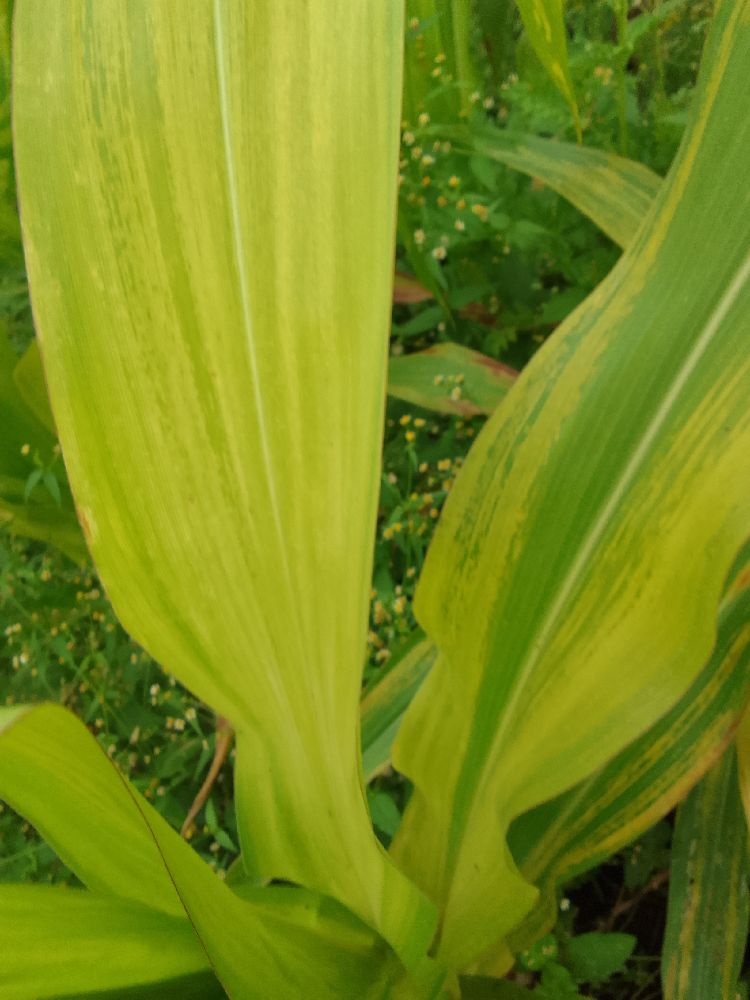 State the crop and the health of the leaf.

maize, maize lethal necrosis
